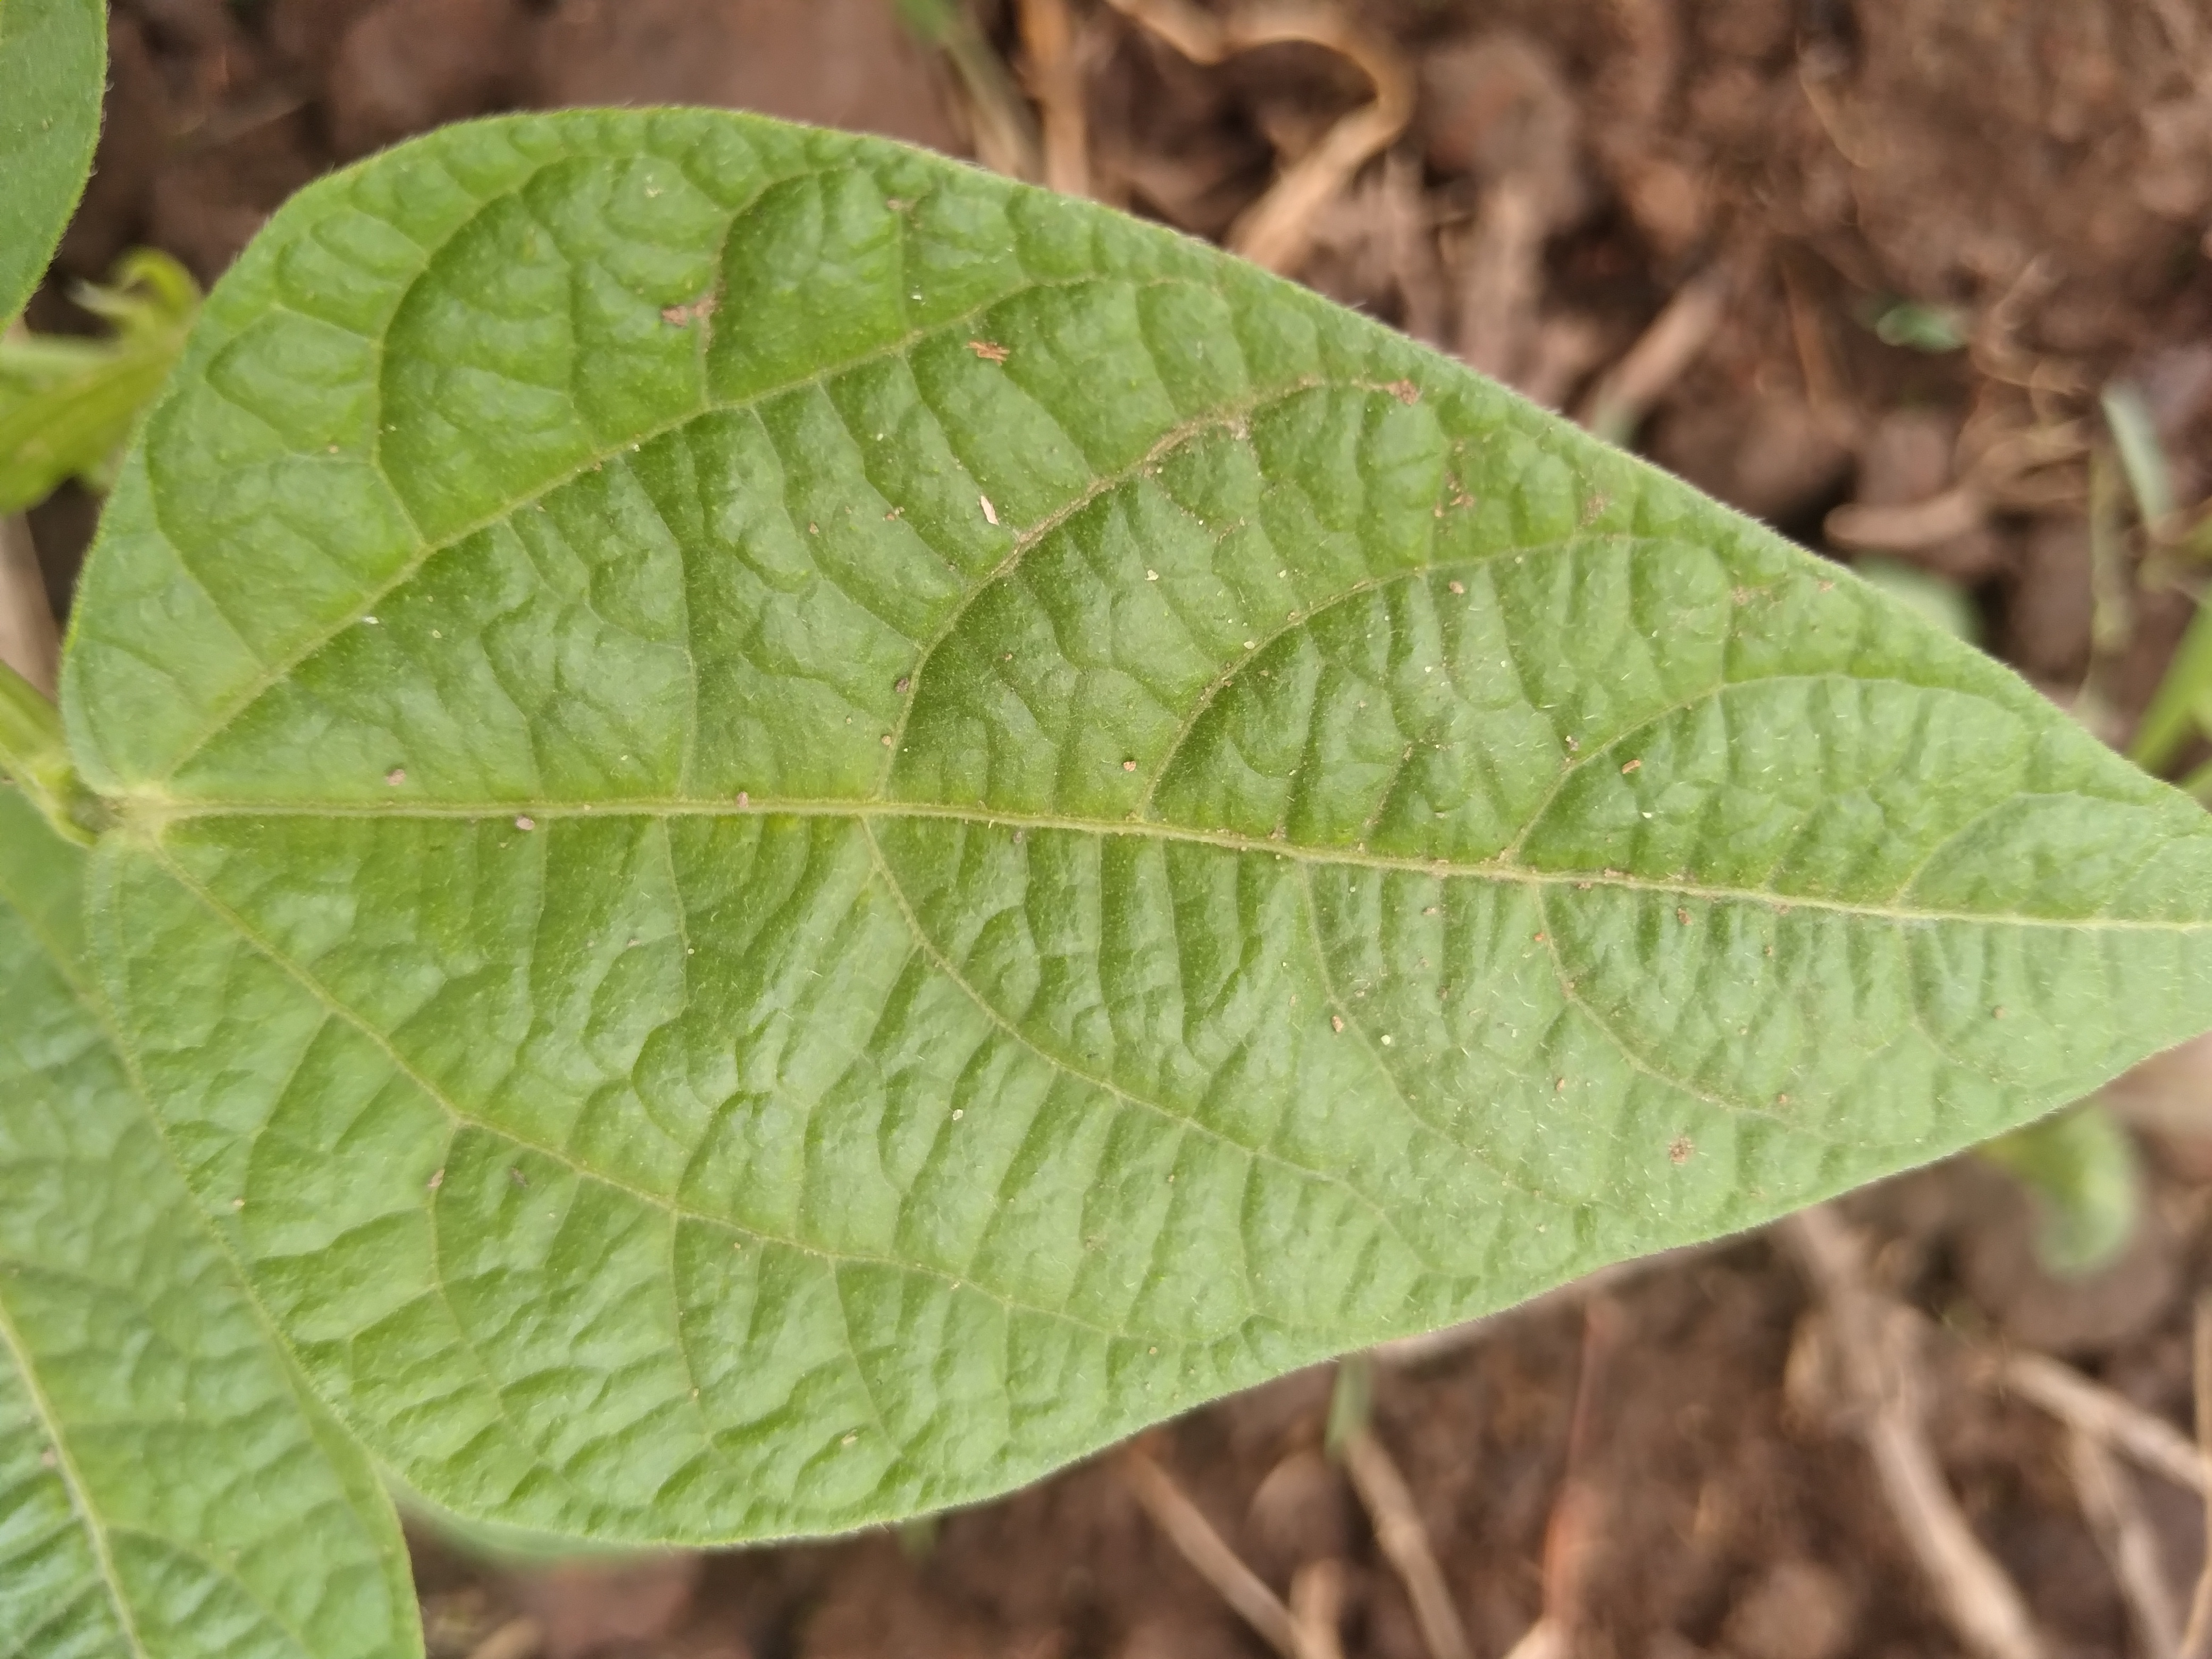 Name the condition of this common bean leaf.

healthy
